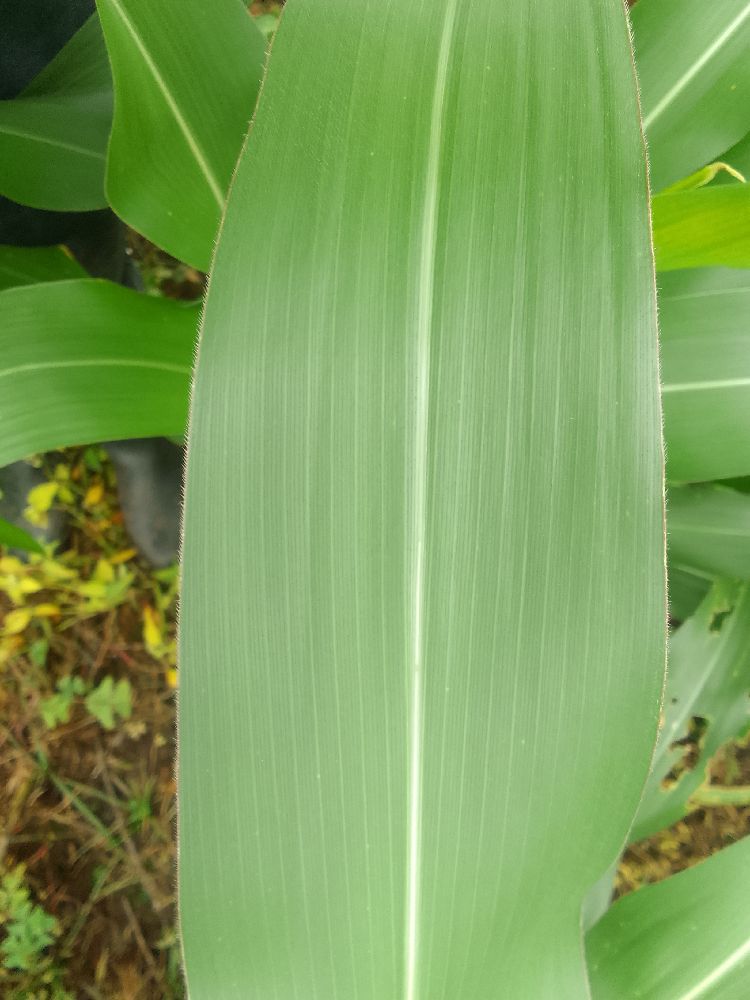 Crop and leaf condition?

maize, healthy
